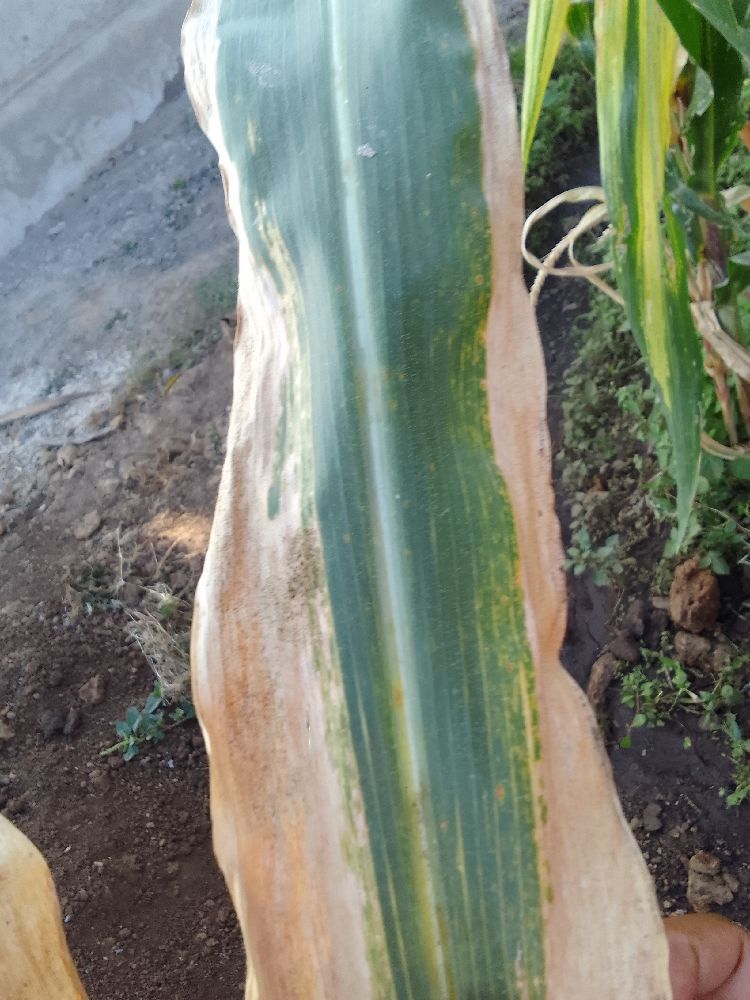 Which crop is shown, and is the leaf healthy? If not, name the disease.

maize, maize lethal necrosis
